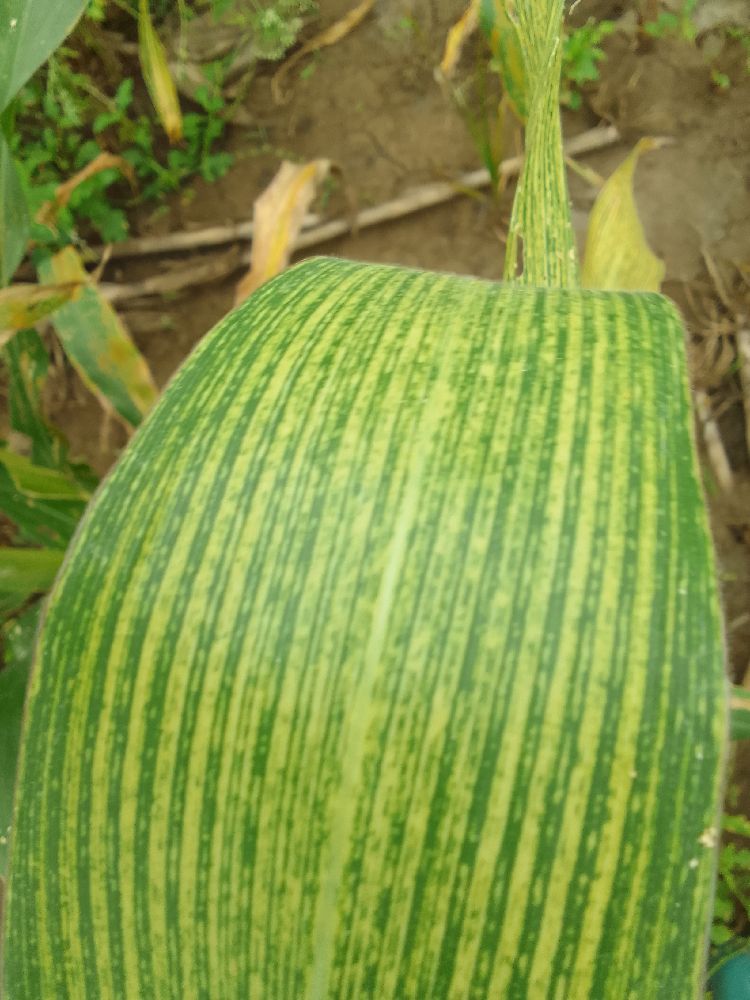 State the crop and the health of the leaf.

maize, maize streak virus
